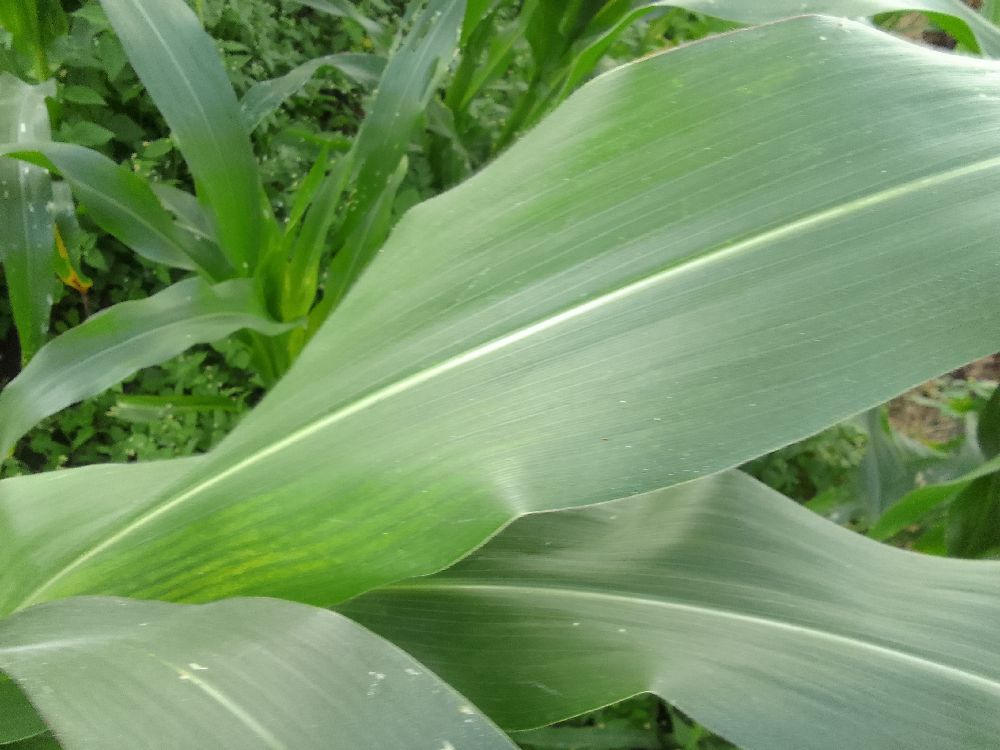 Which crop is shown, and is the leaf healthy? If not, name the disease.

maize, healthy
